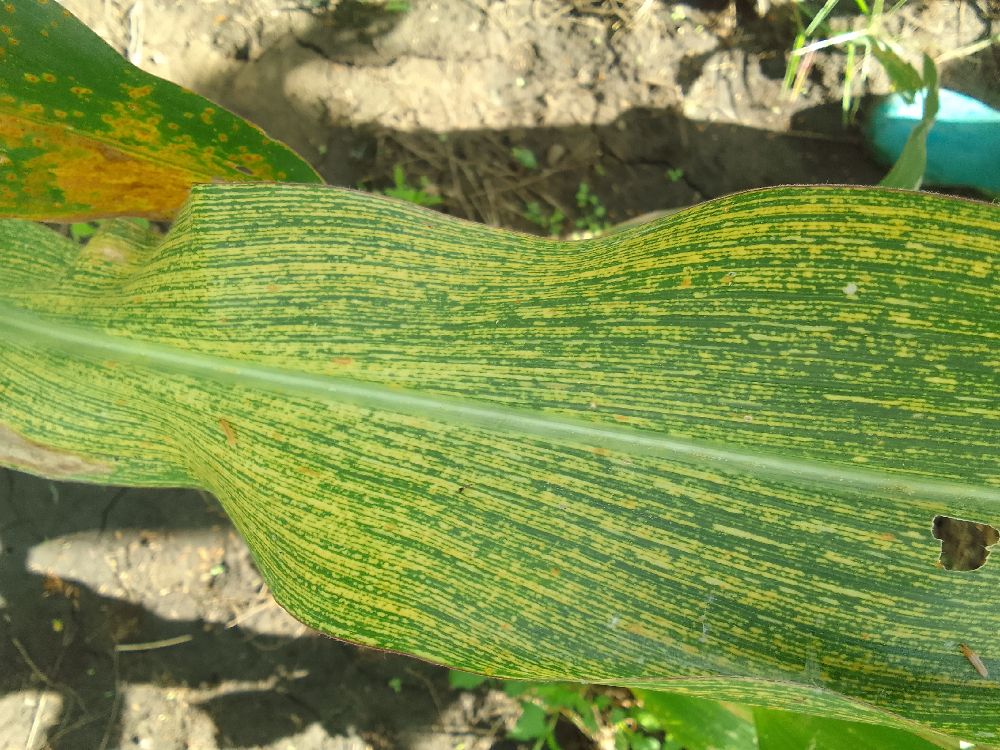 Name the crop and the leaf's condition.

maize, maize streak virus
